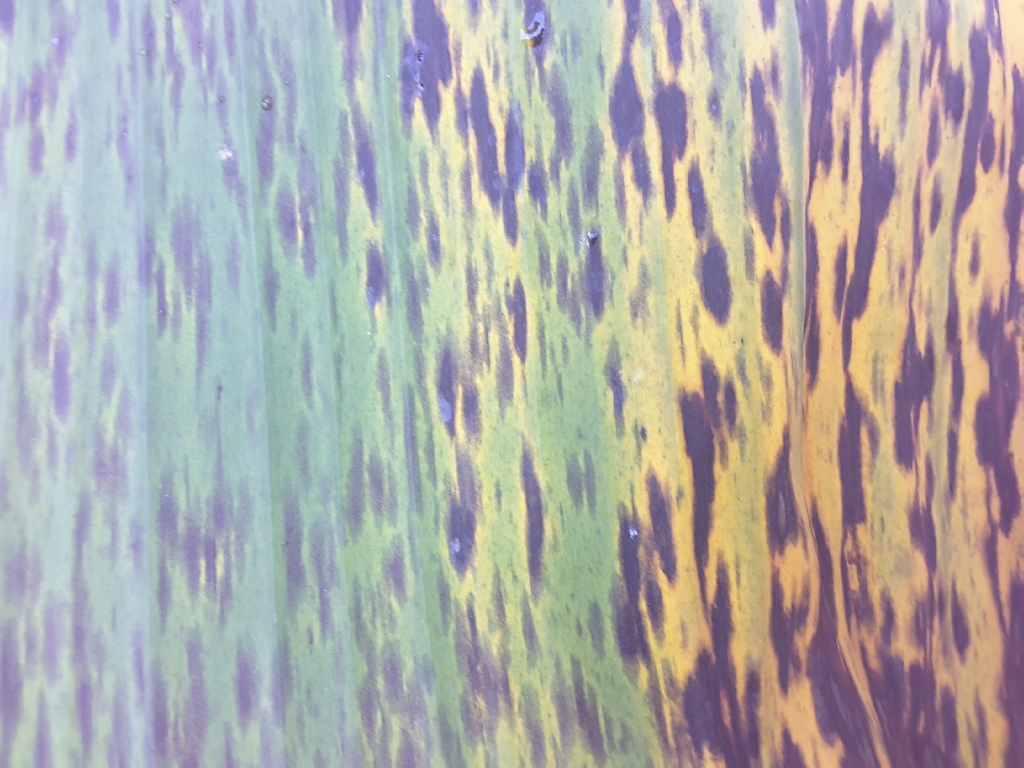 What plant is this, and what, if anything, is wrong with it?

banana, black sigatoka
